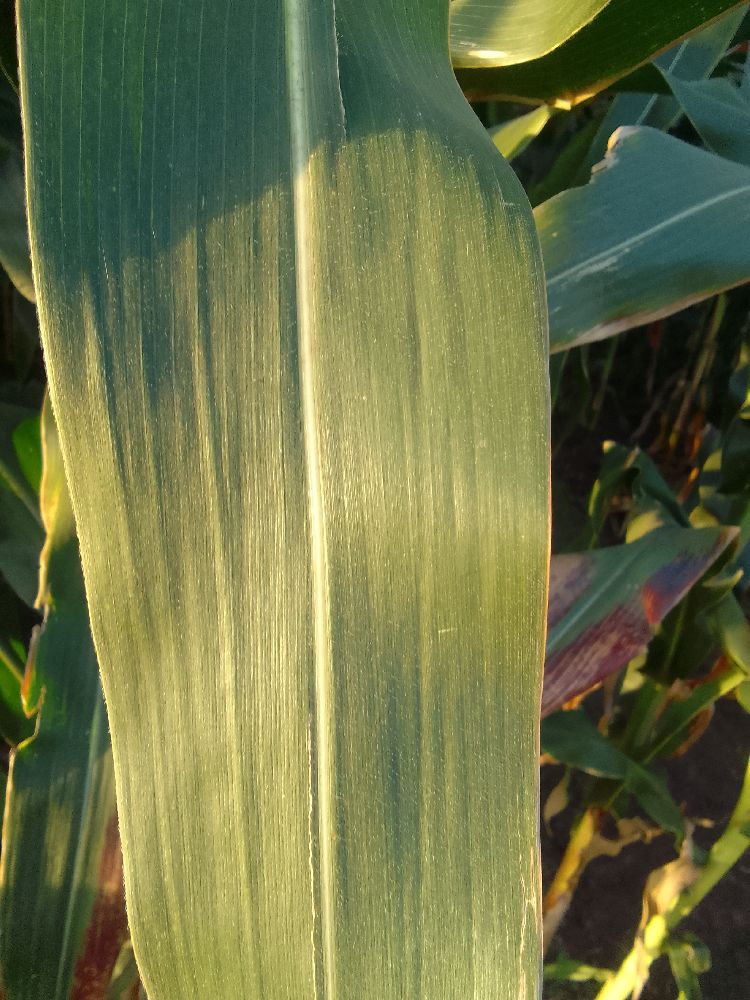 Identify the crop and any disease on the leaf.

maize, healthy
